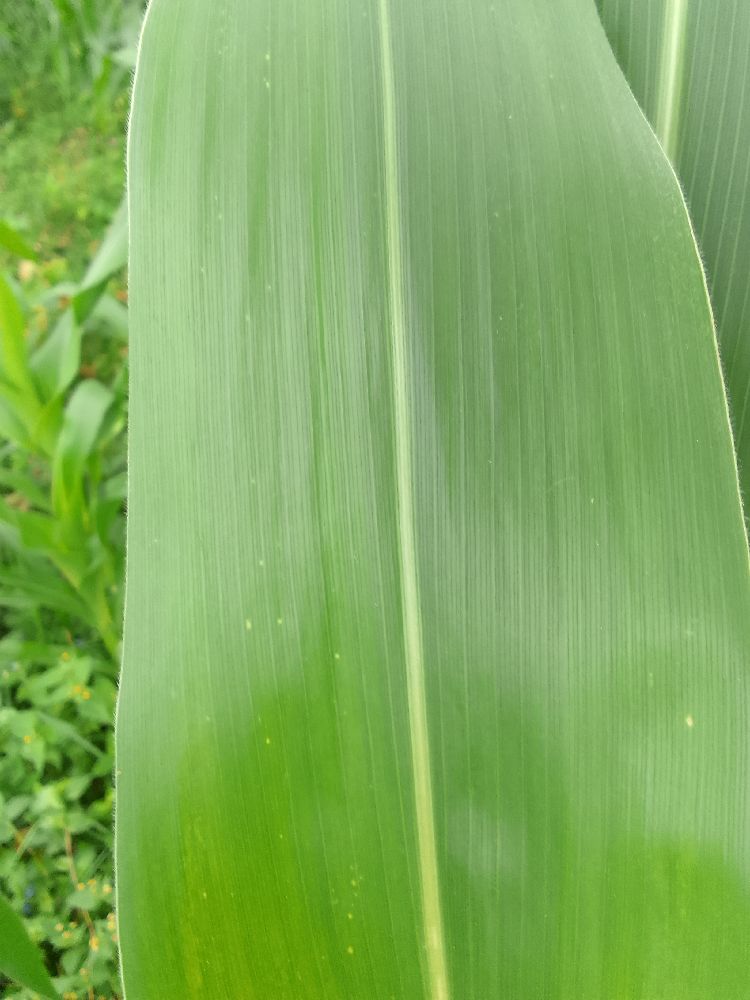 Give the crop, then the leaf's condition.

maize, healthy
